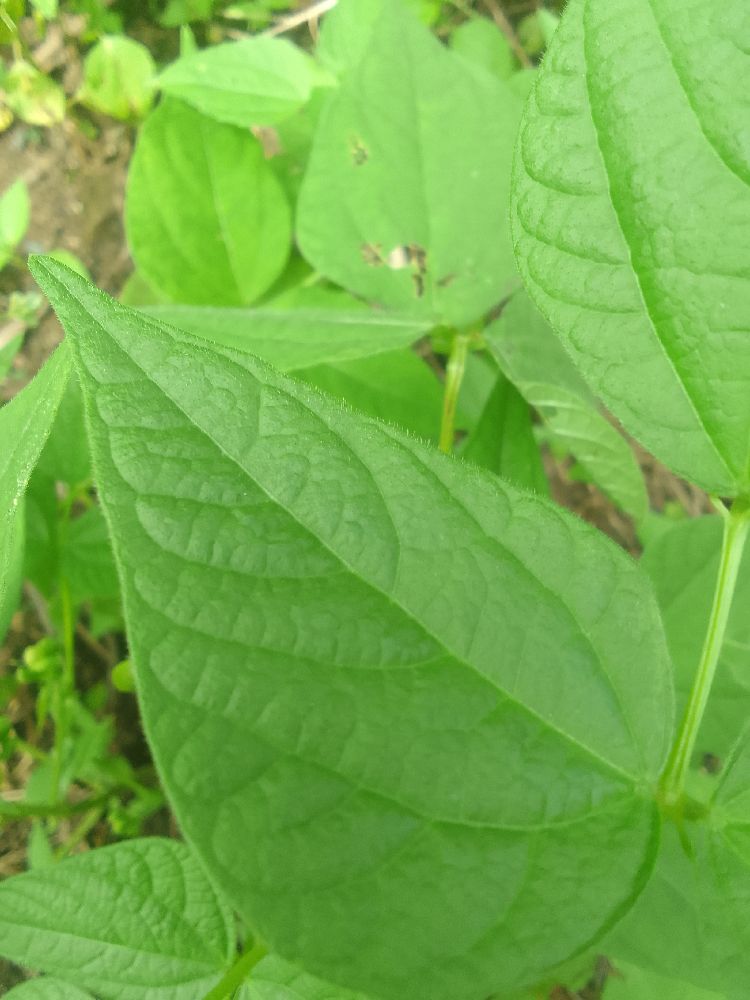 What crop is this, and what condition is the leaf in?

common bean, healthy
